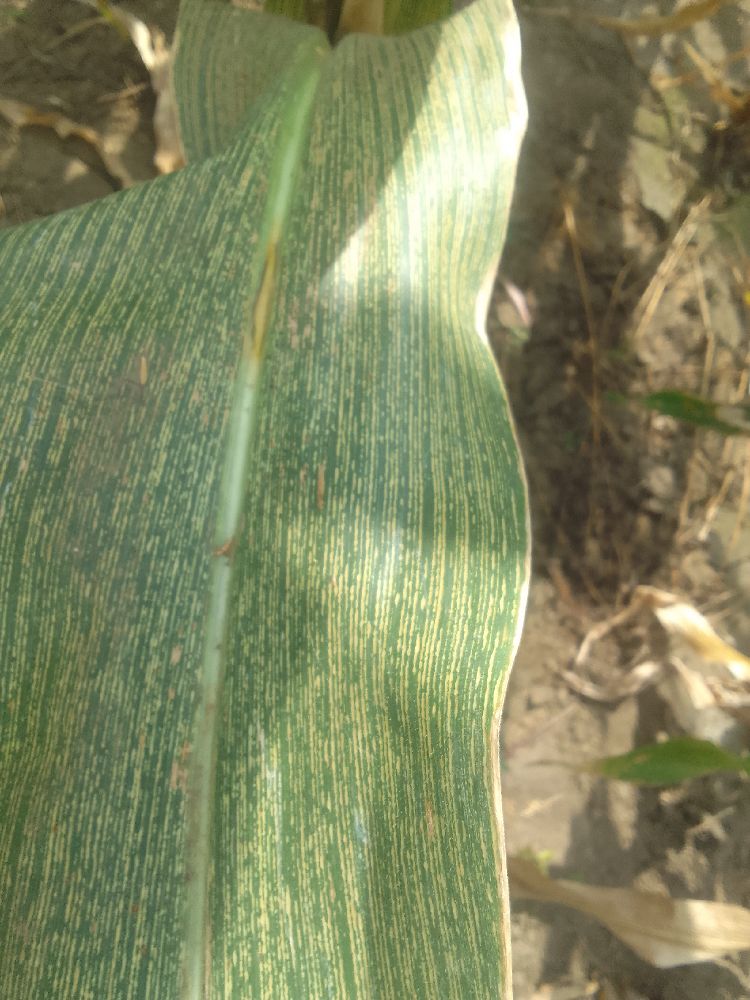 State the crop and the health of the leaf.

maize, maize streak virus
